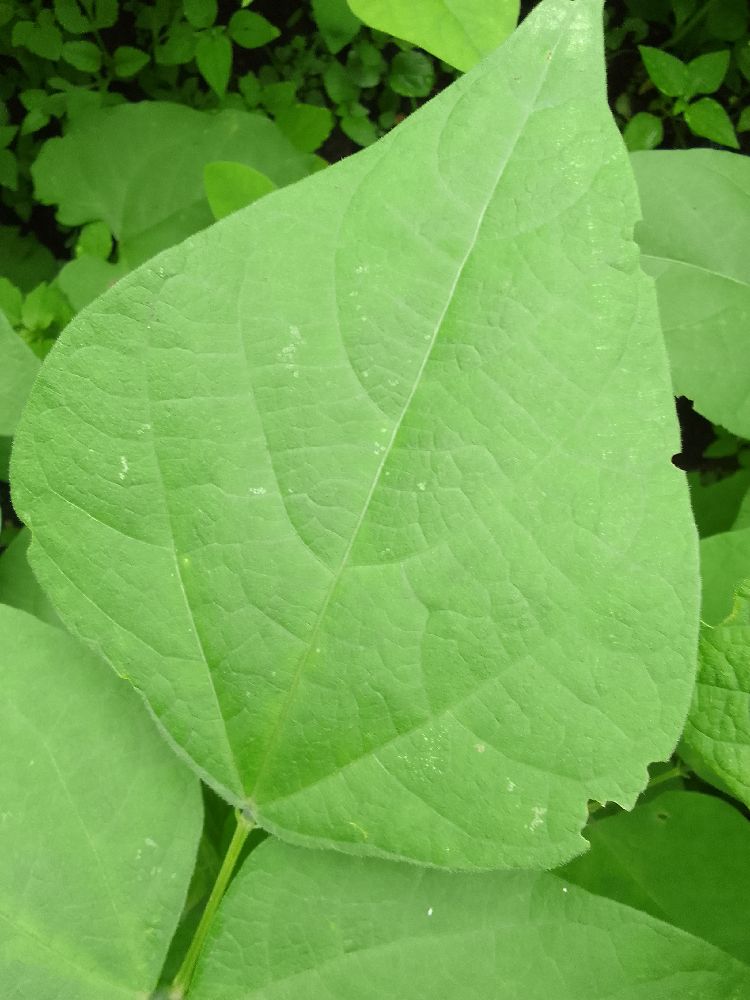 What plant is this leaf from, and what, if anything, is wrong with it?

common bean, healthy
